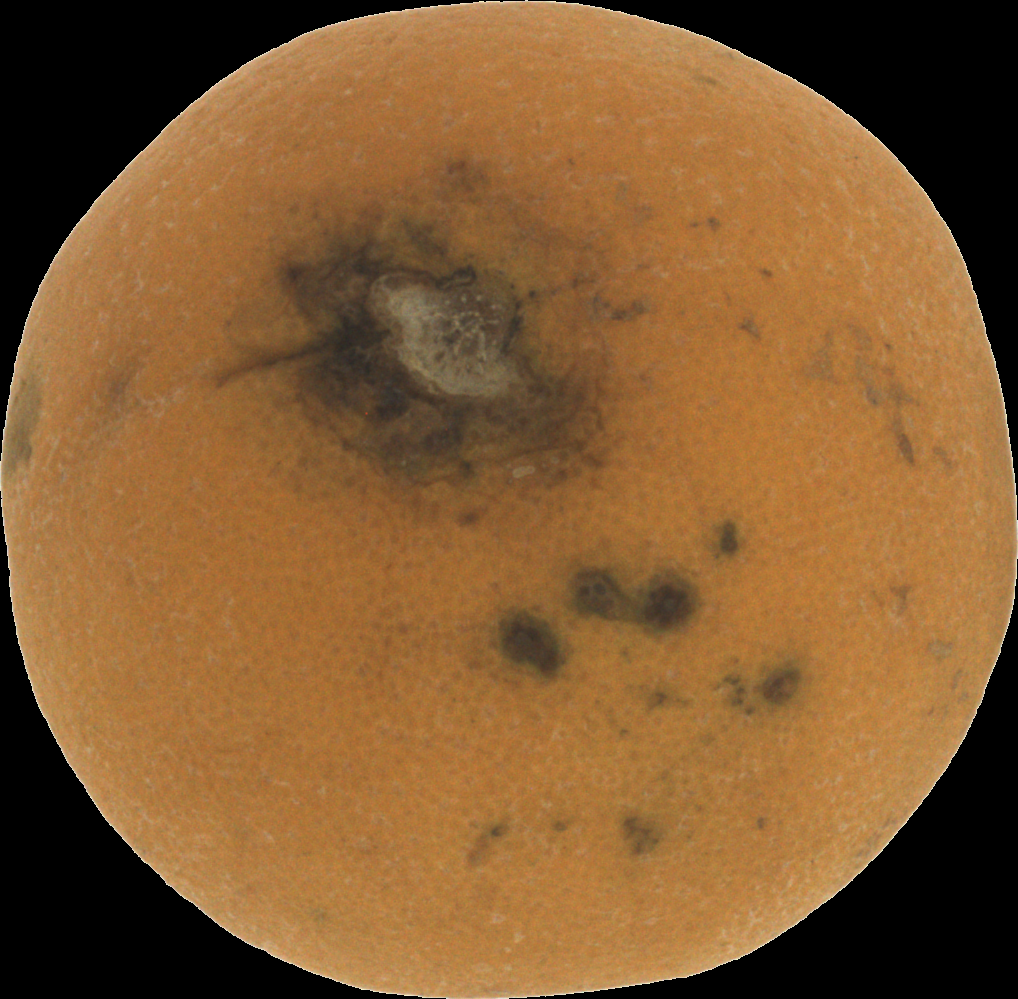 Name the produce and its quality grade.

orange, bad
